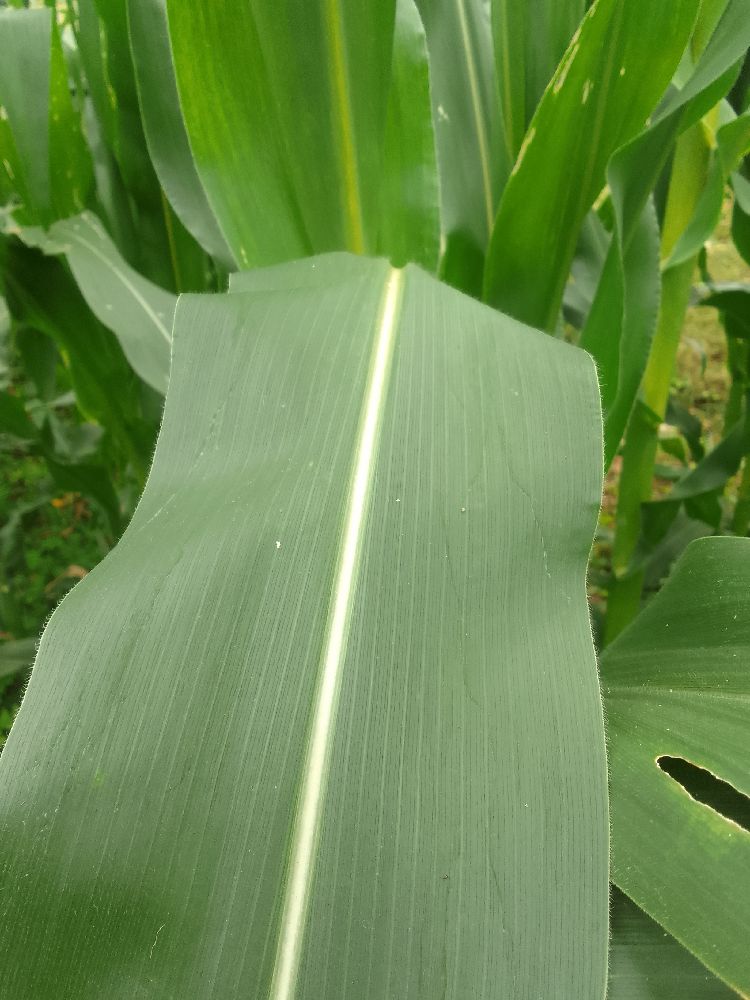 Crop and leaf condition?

maize, healthy
